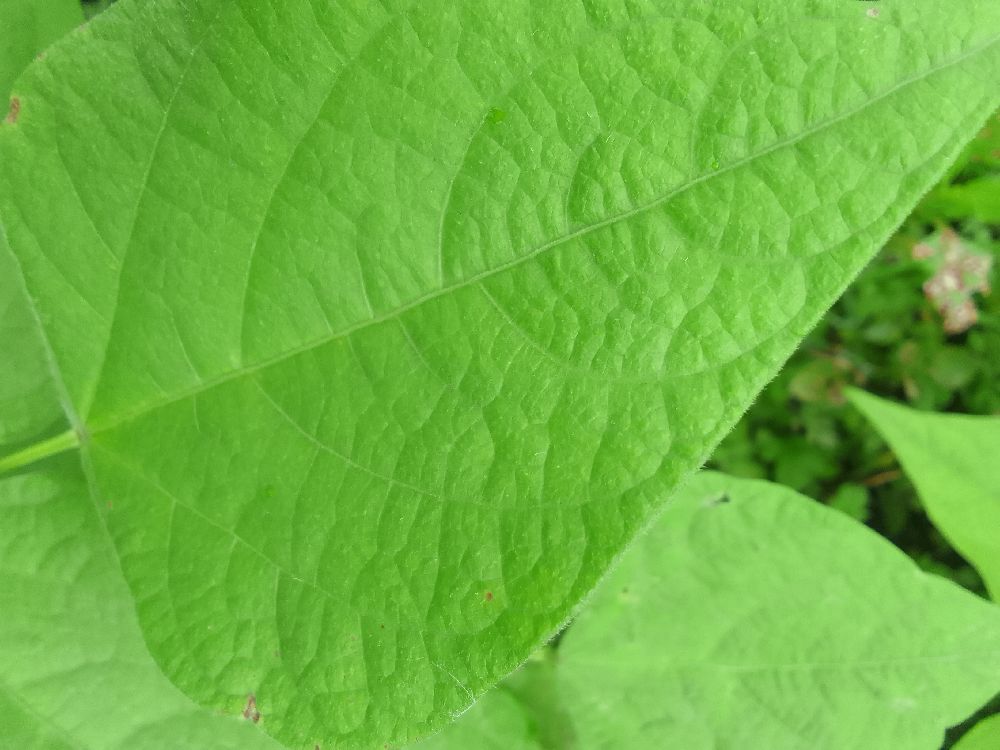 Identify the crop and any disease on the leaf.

common bean, healthy
